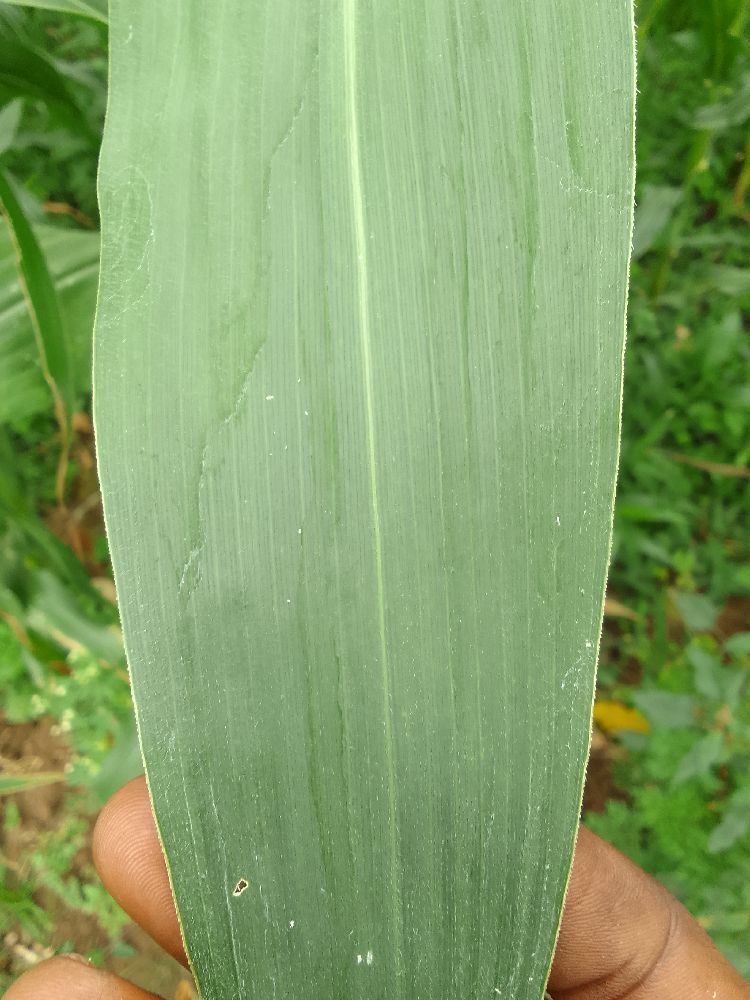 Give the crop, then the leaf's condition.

maize, healthy
